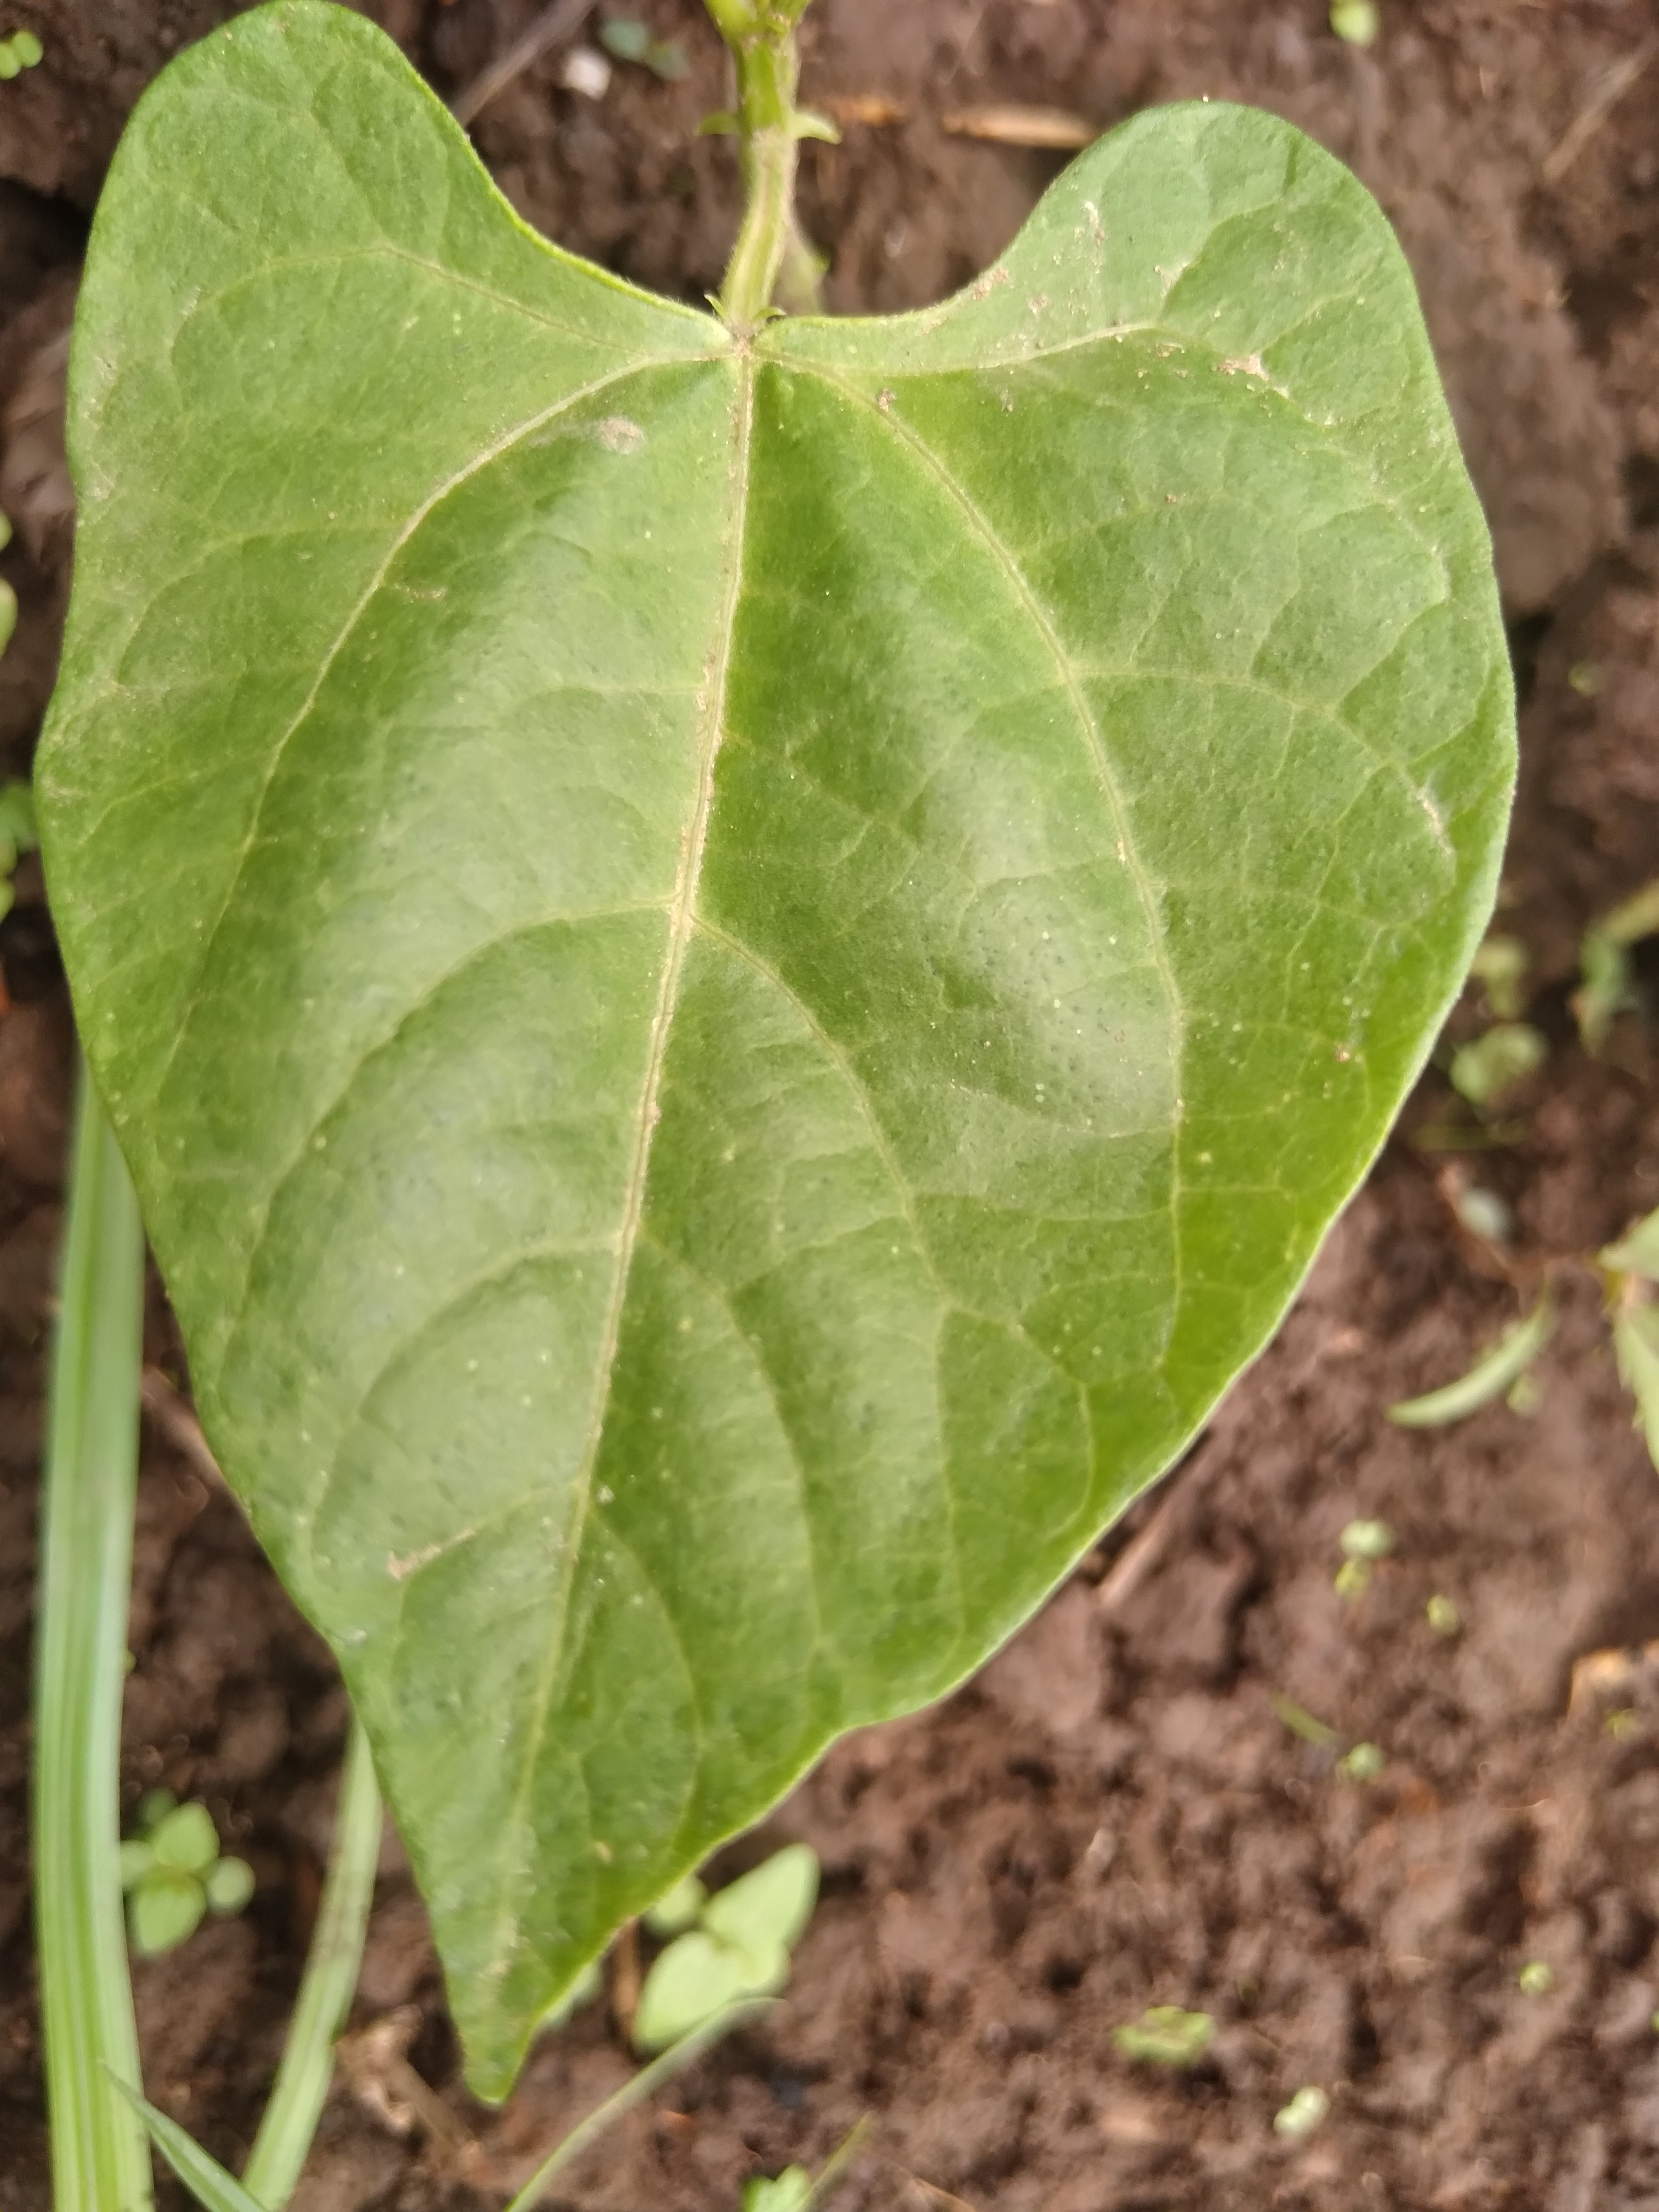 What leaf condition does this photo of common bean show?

healthy
